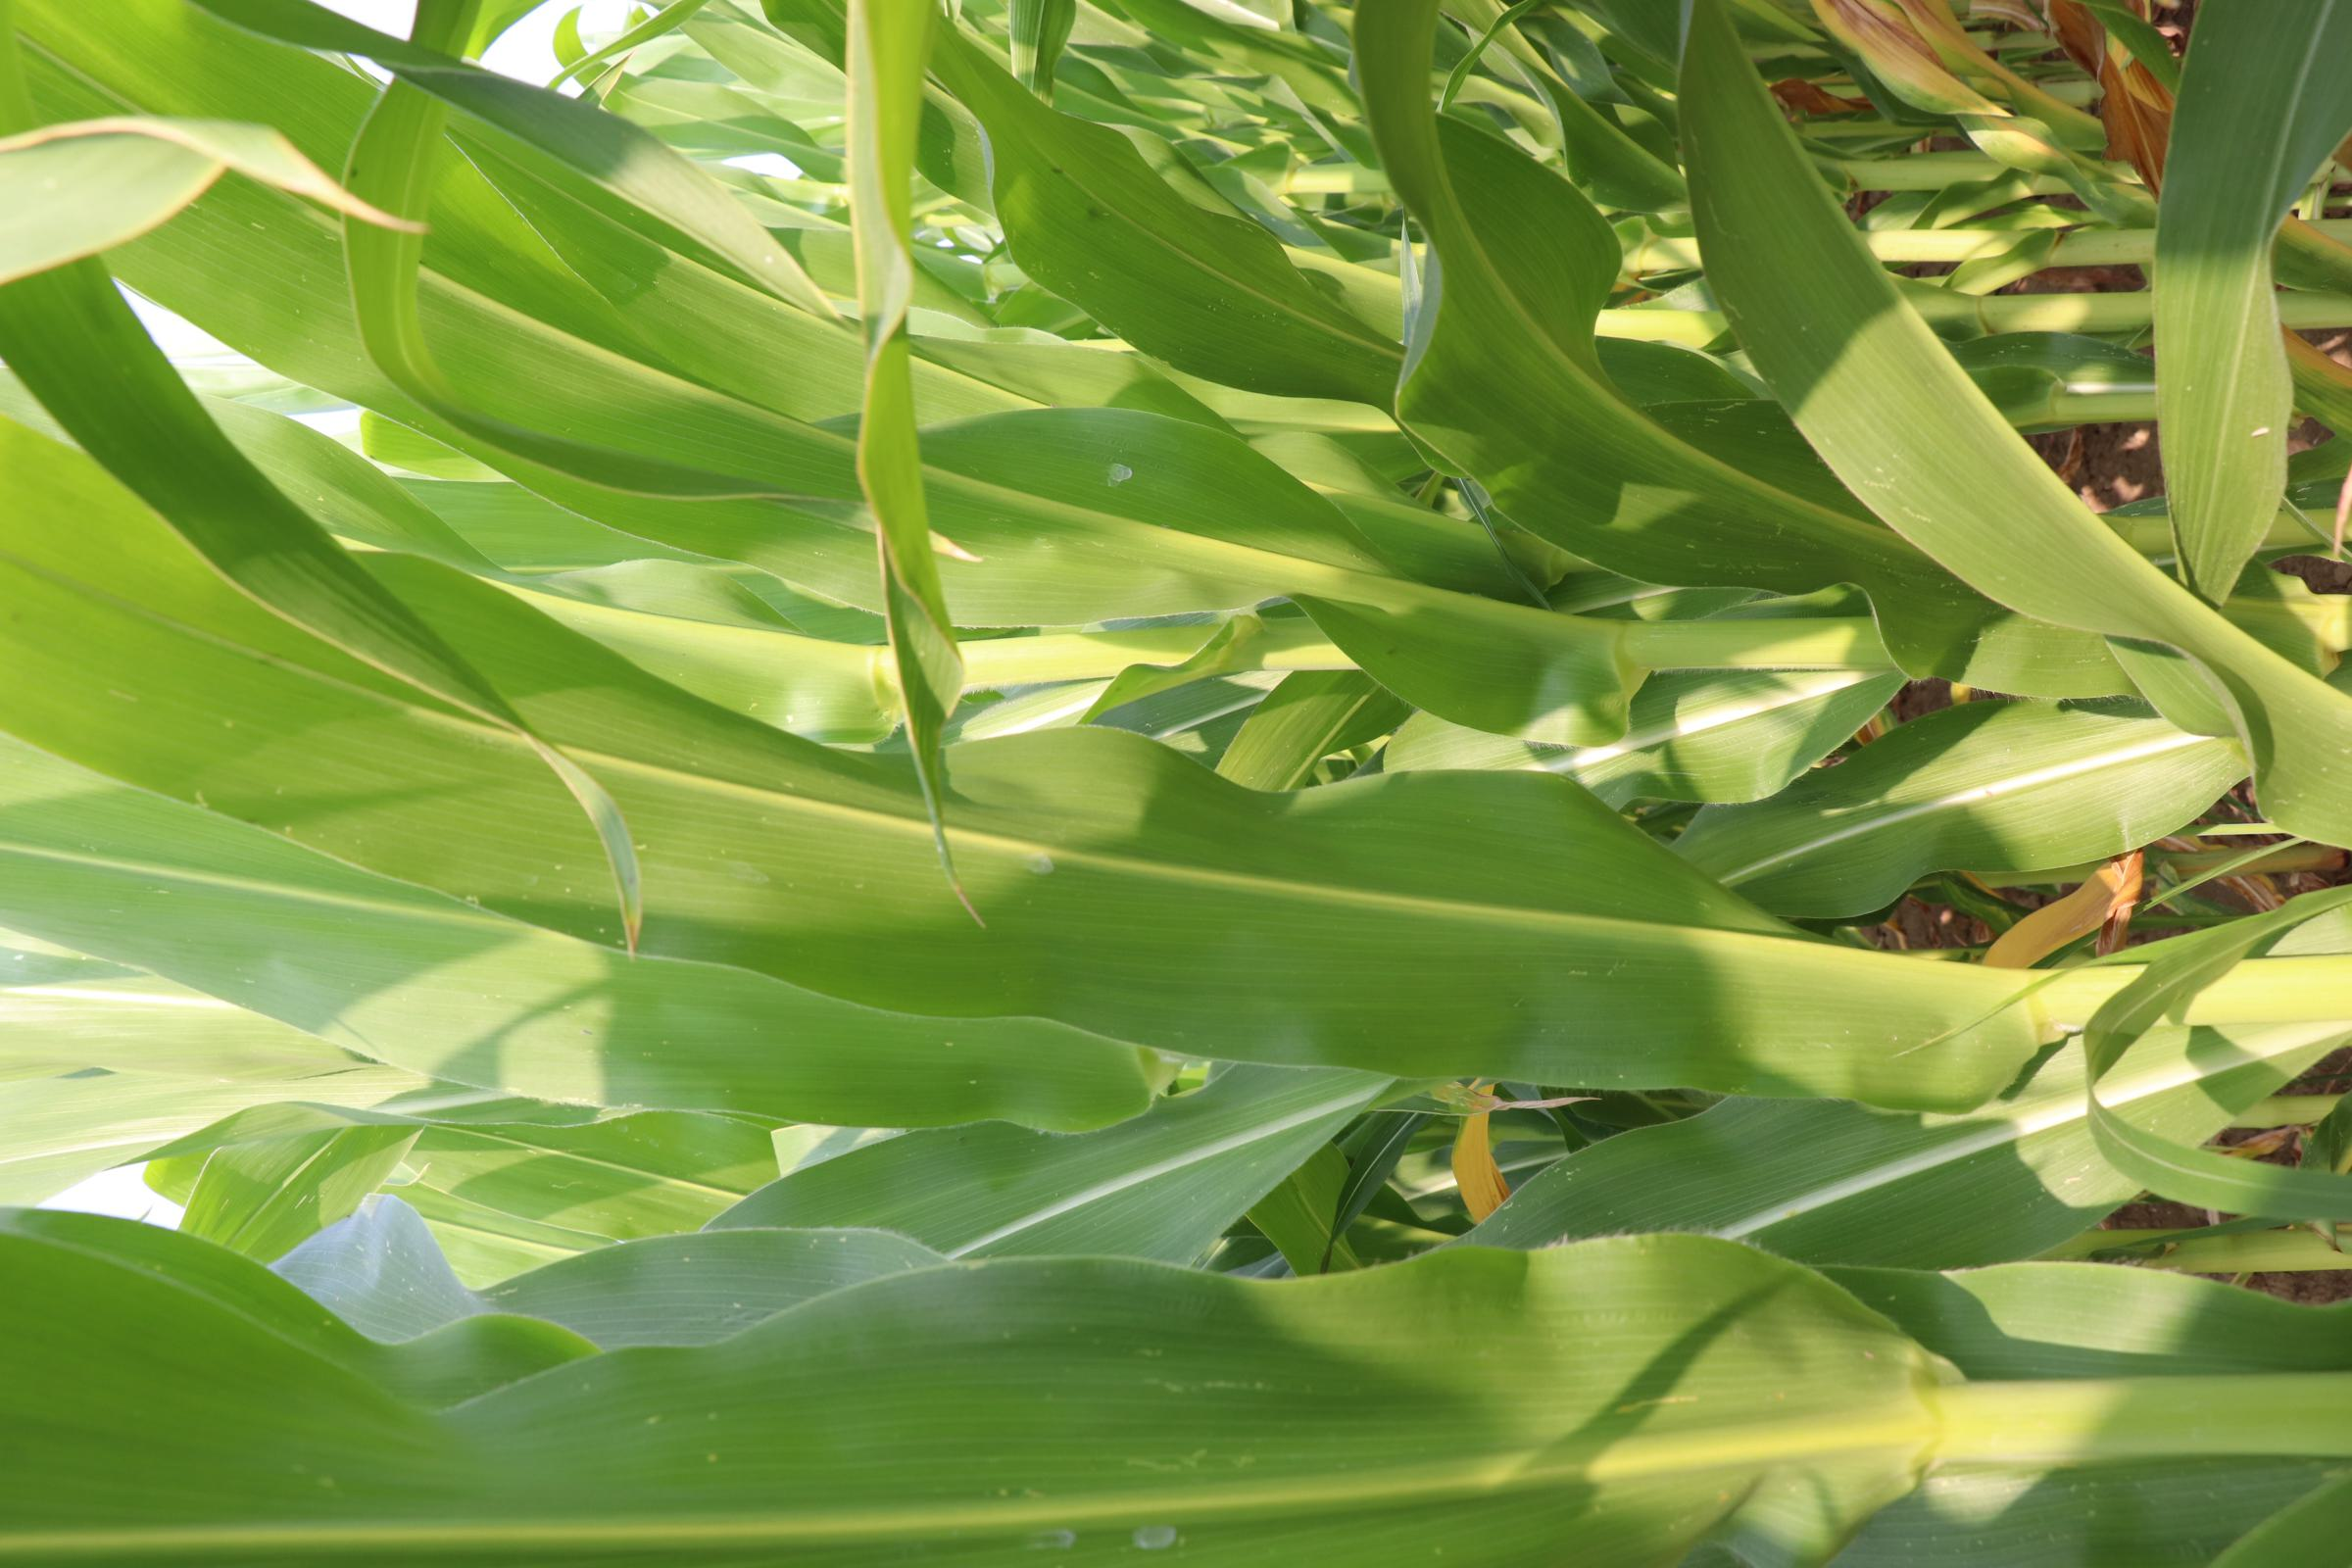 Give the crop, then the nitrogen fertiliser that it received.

maize, reduced nitrogen fertilisation
